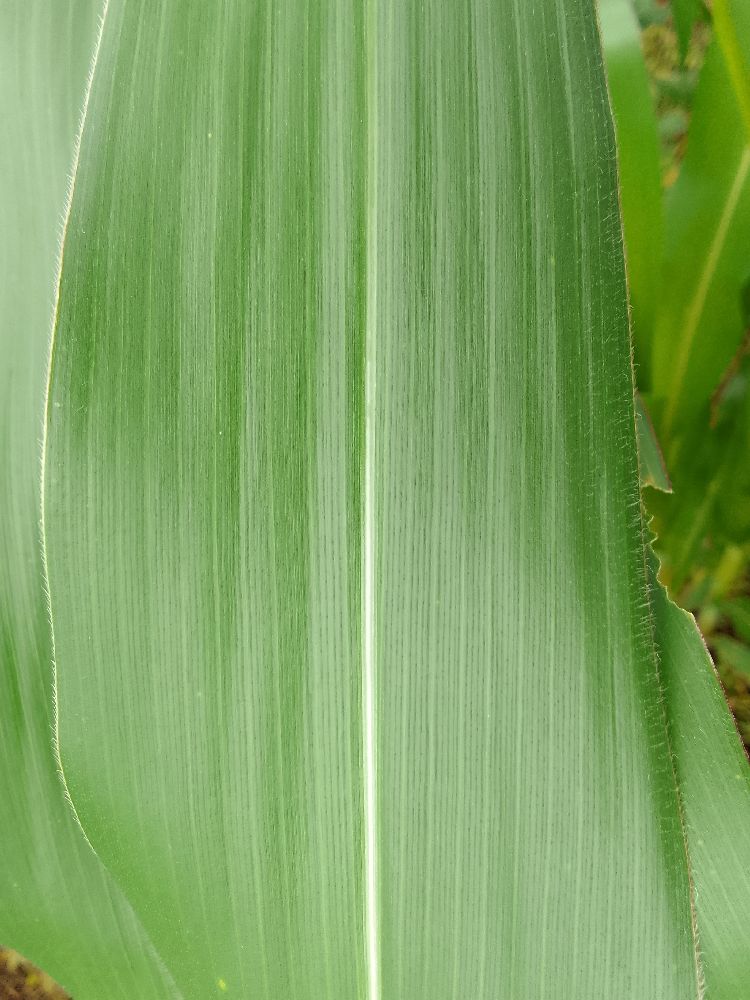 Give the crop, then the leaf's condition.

maize, healthy
